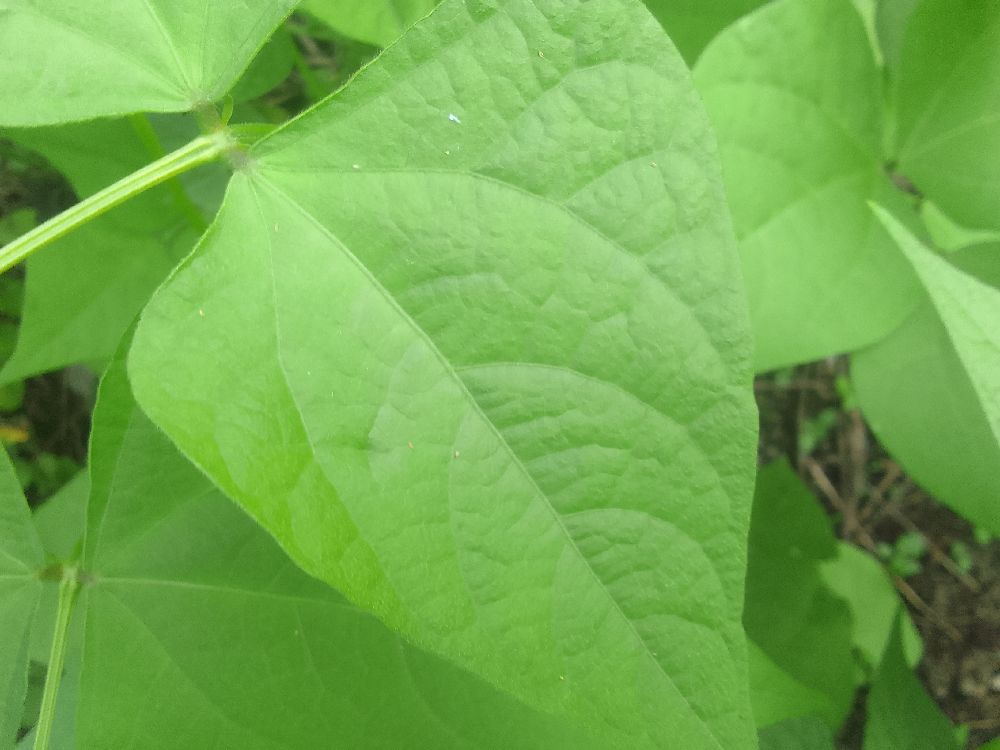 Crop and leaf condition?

common bean, healthy
